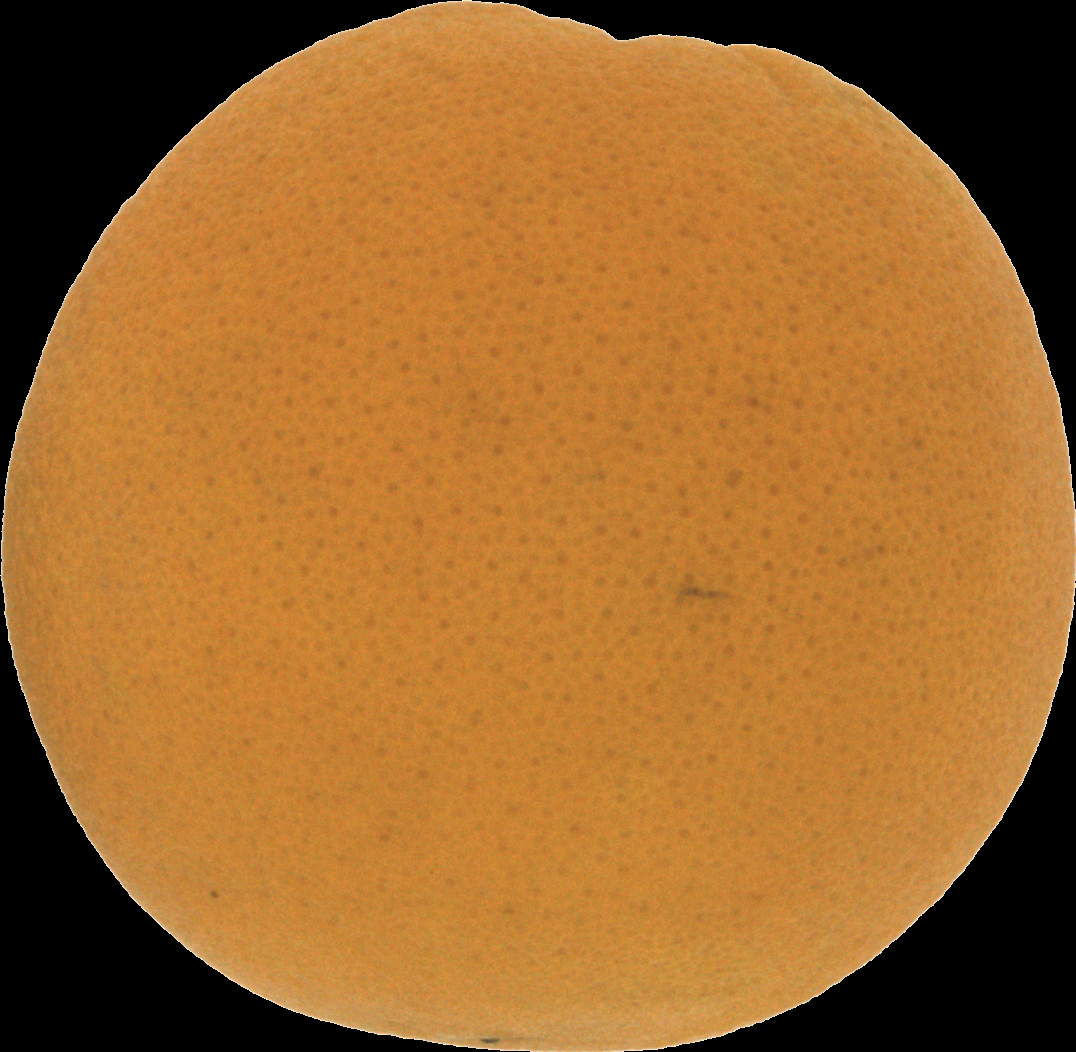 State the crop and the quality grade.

orange, good
